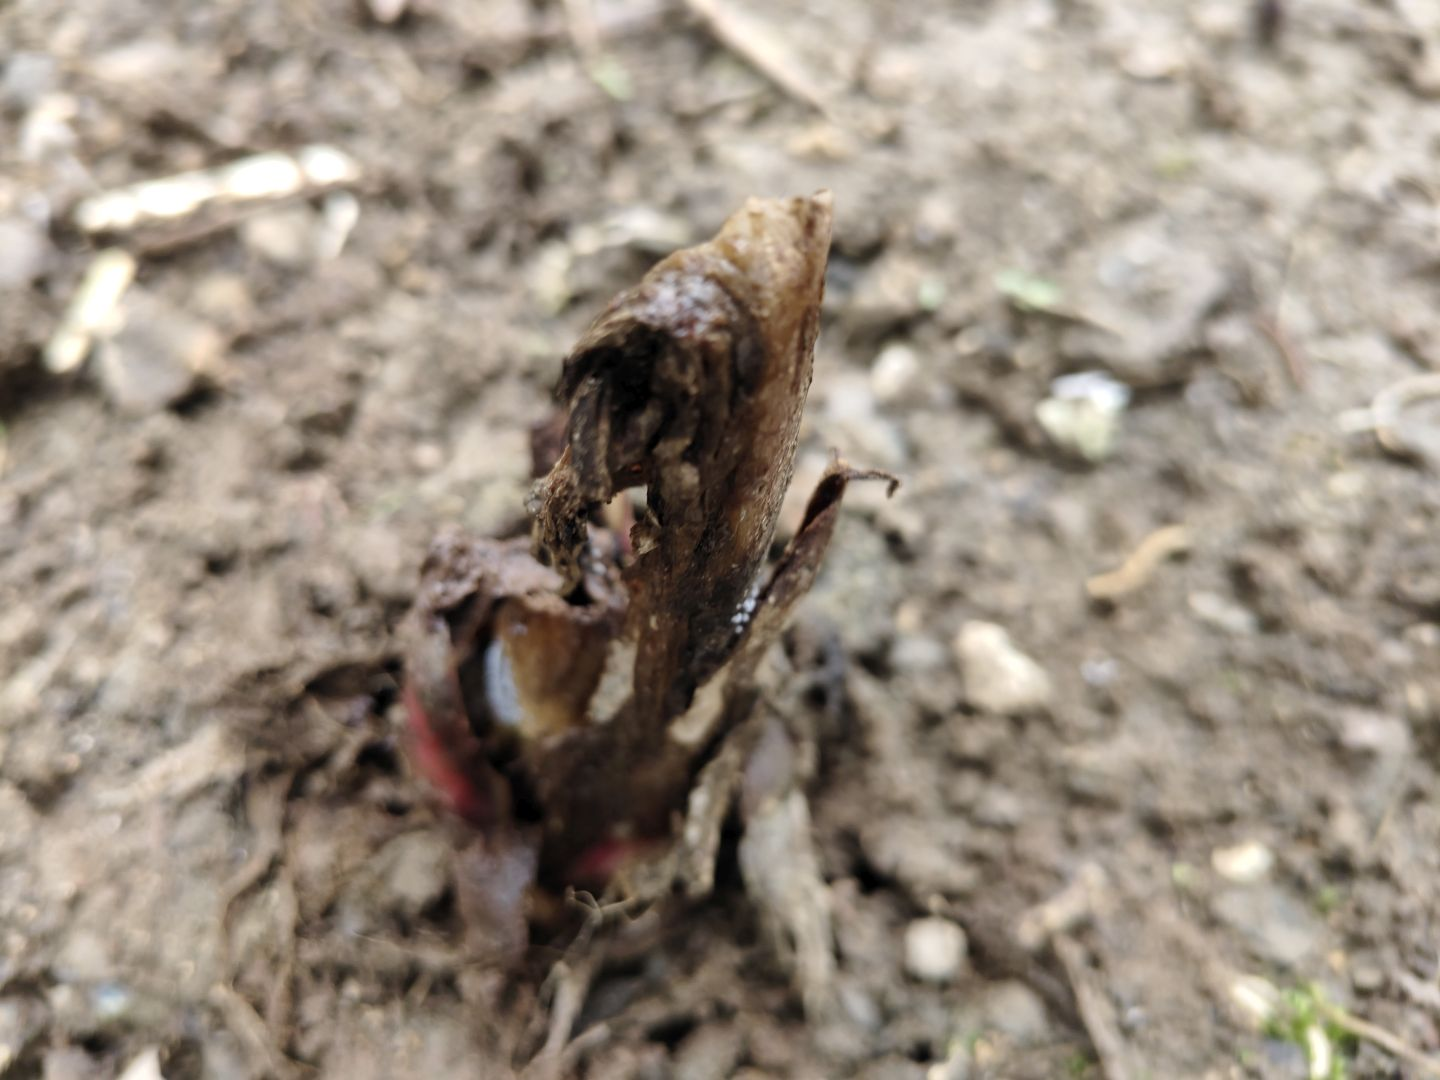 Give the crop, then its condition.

taro, root rot
